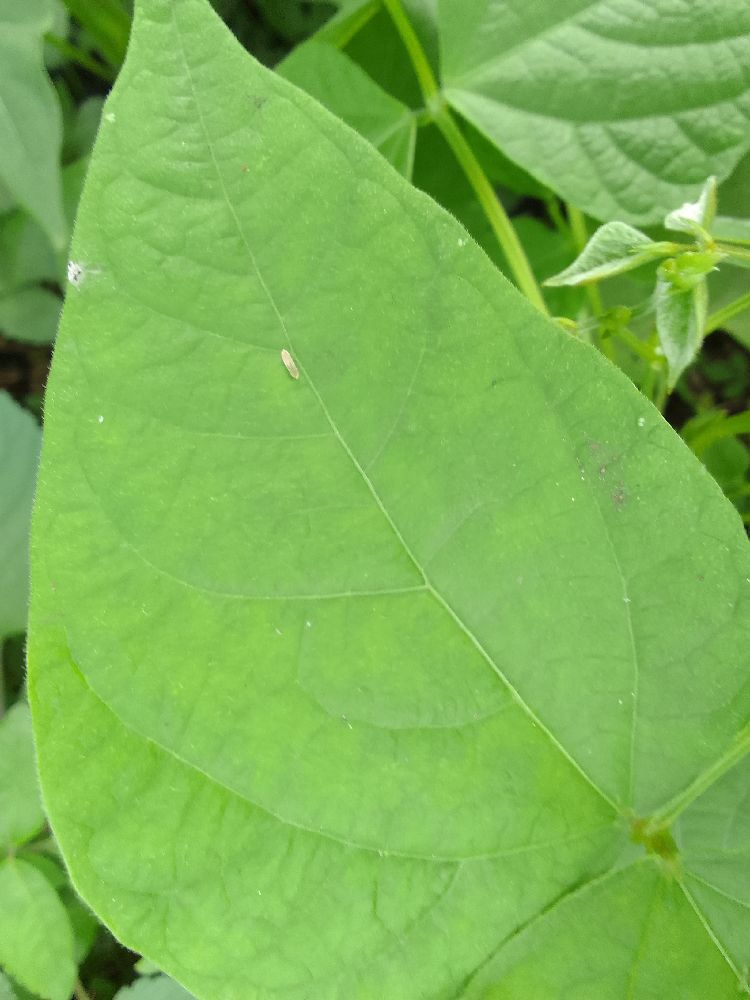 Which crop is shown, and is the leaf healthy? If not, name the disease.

common bean, healthy
